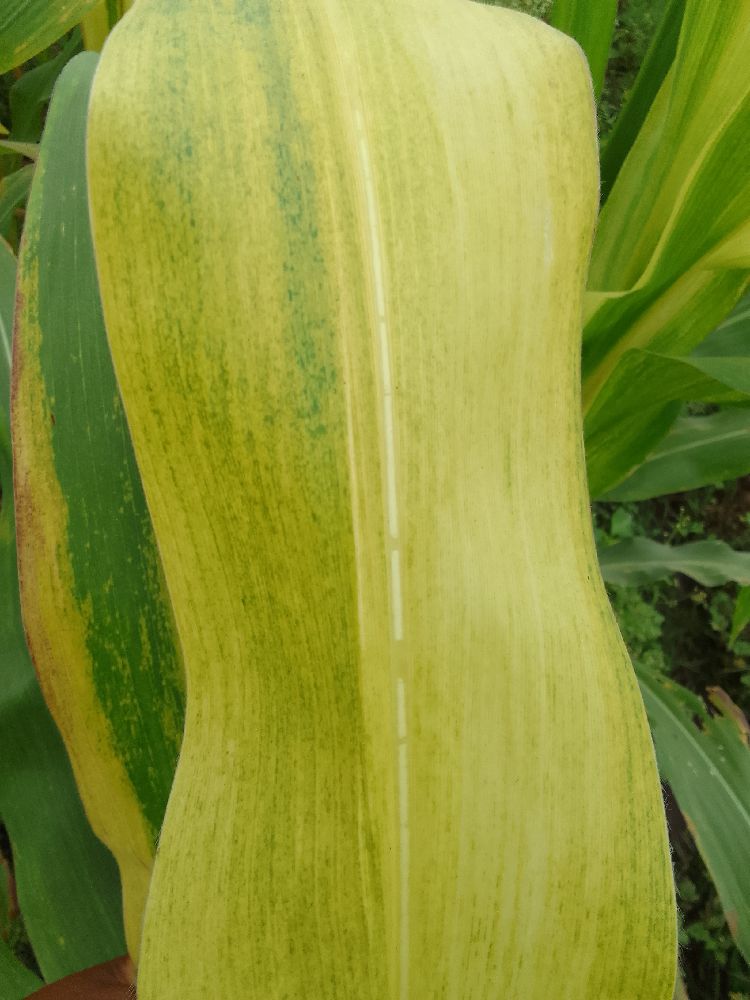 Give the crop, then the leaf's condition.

maize, maize lethal necrosis
